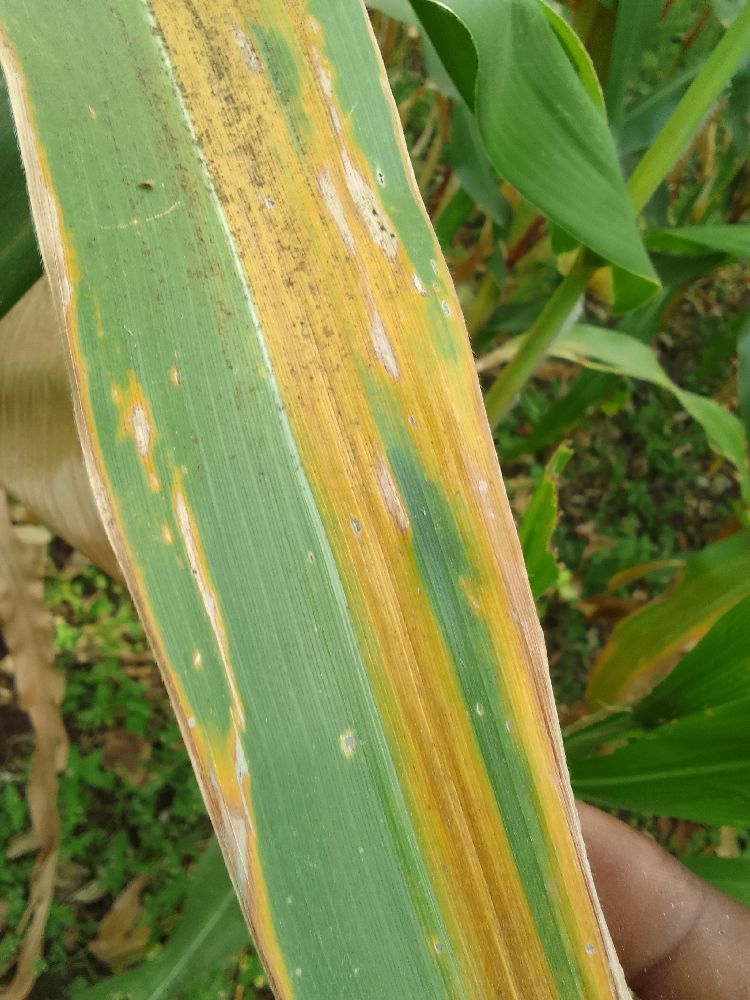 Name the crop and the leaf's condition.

maize, maize lethal necrosis
